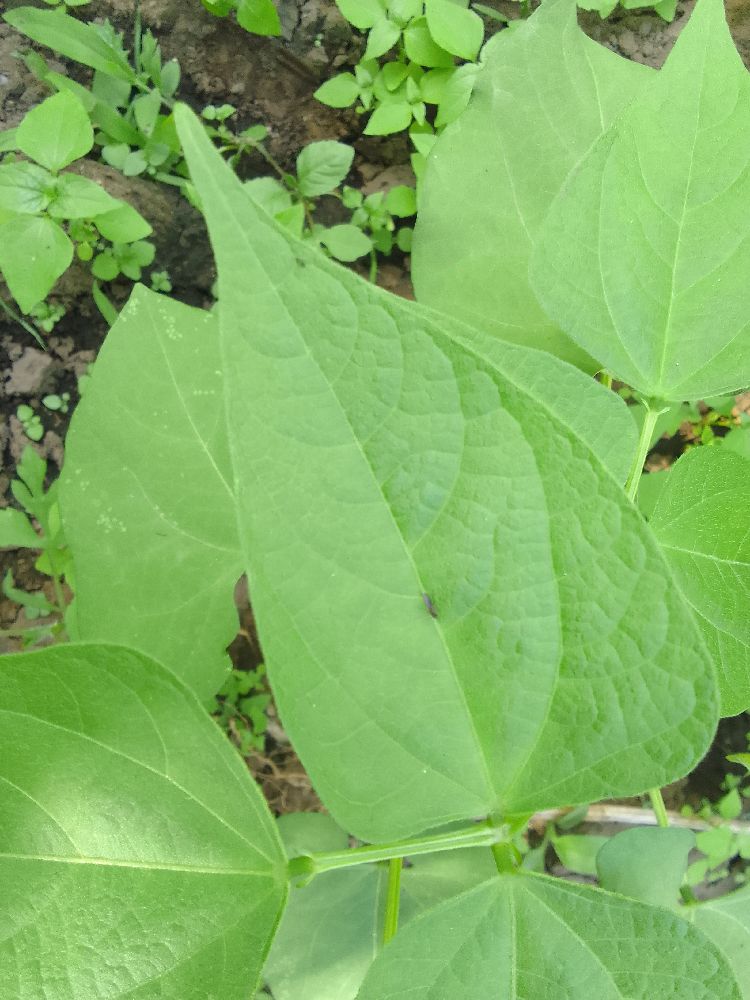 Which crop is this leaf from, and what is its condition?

common bean, healthy
